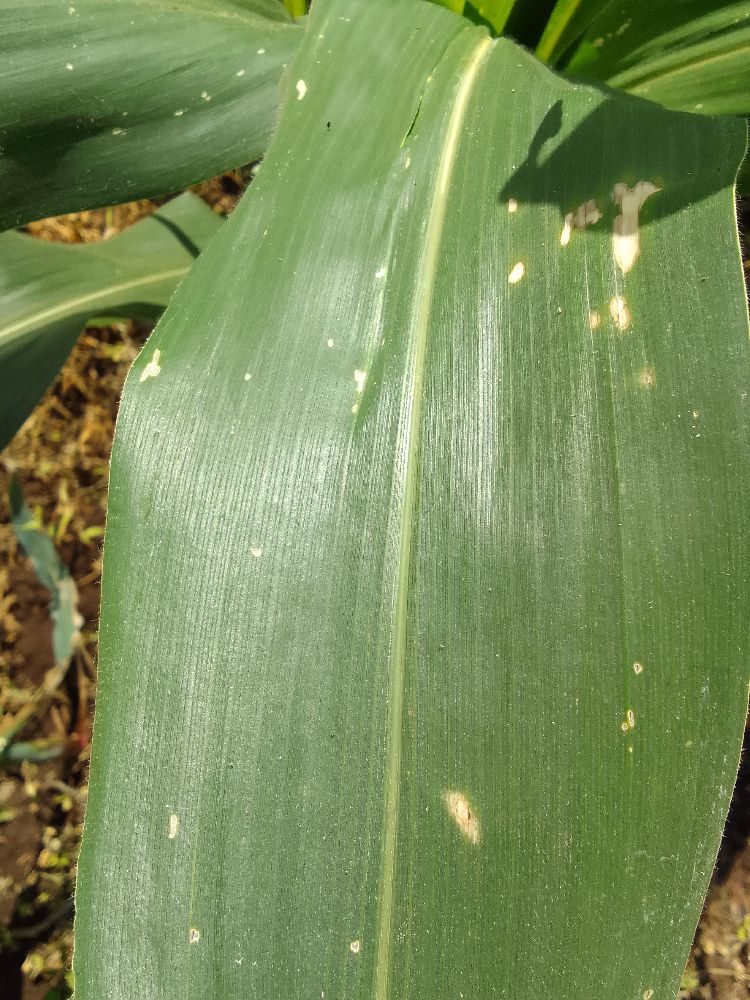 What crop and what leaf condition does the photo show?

maize, healthy
